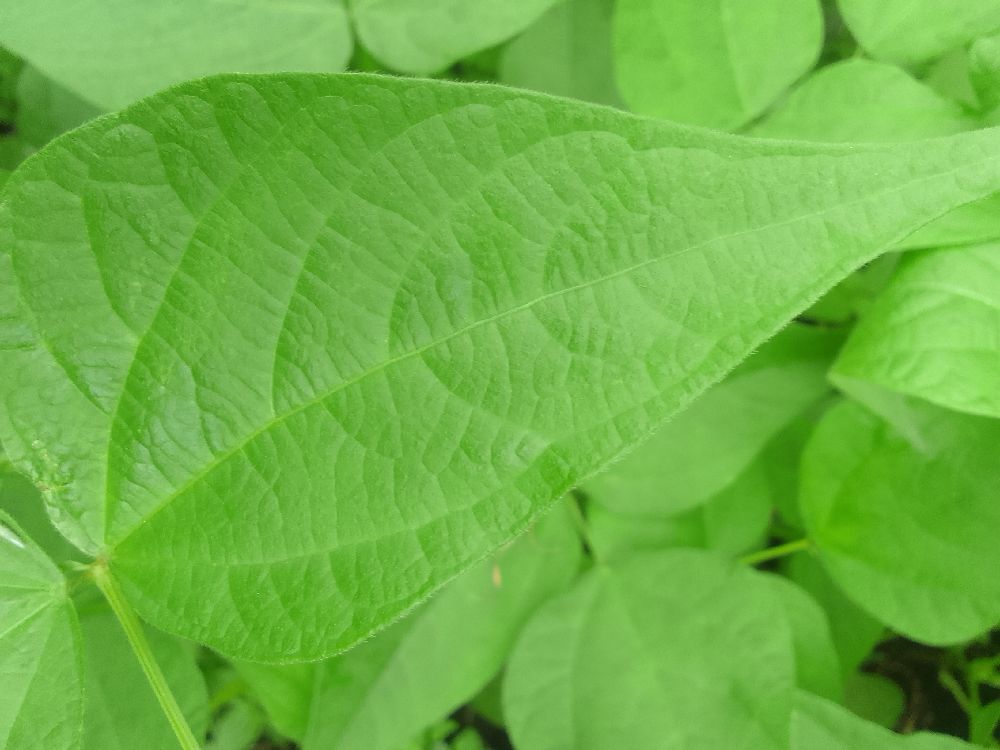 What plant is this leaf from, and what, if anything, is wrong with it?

common bean, healthy
